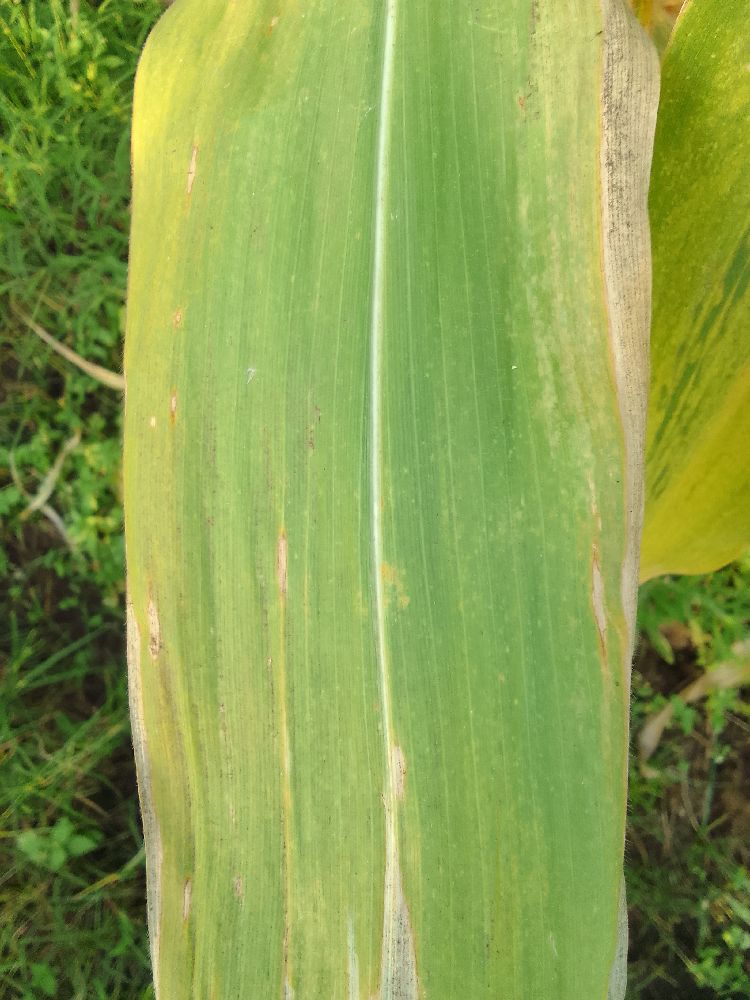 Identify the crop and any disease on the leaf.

maize, maize lethal necrosis
